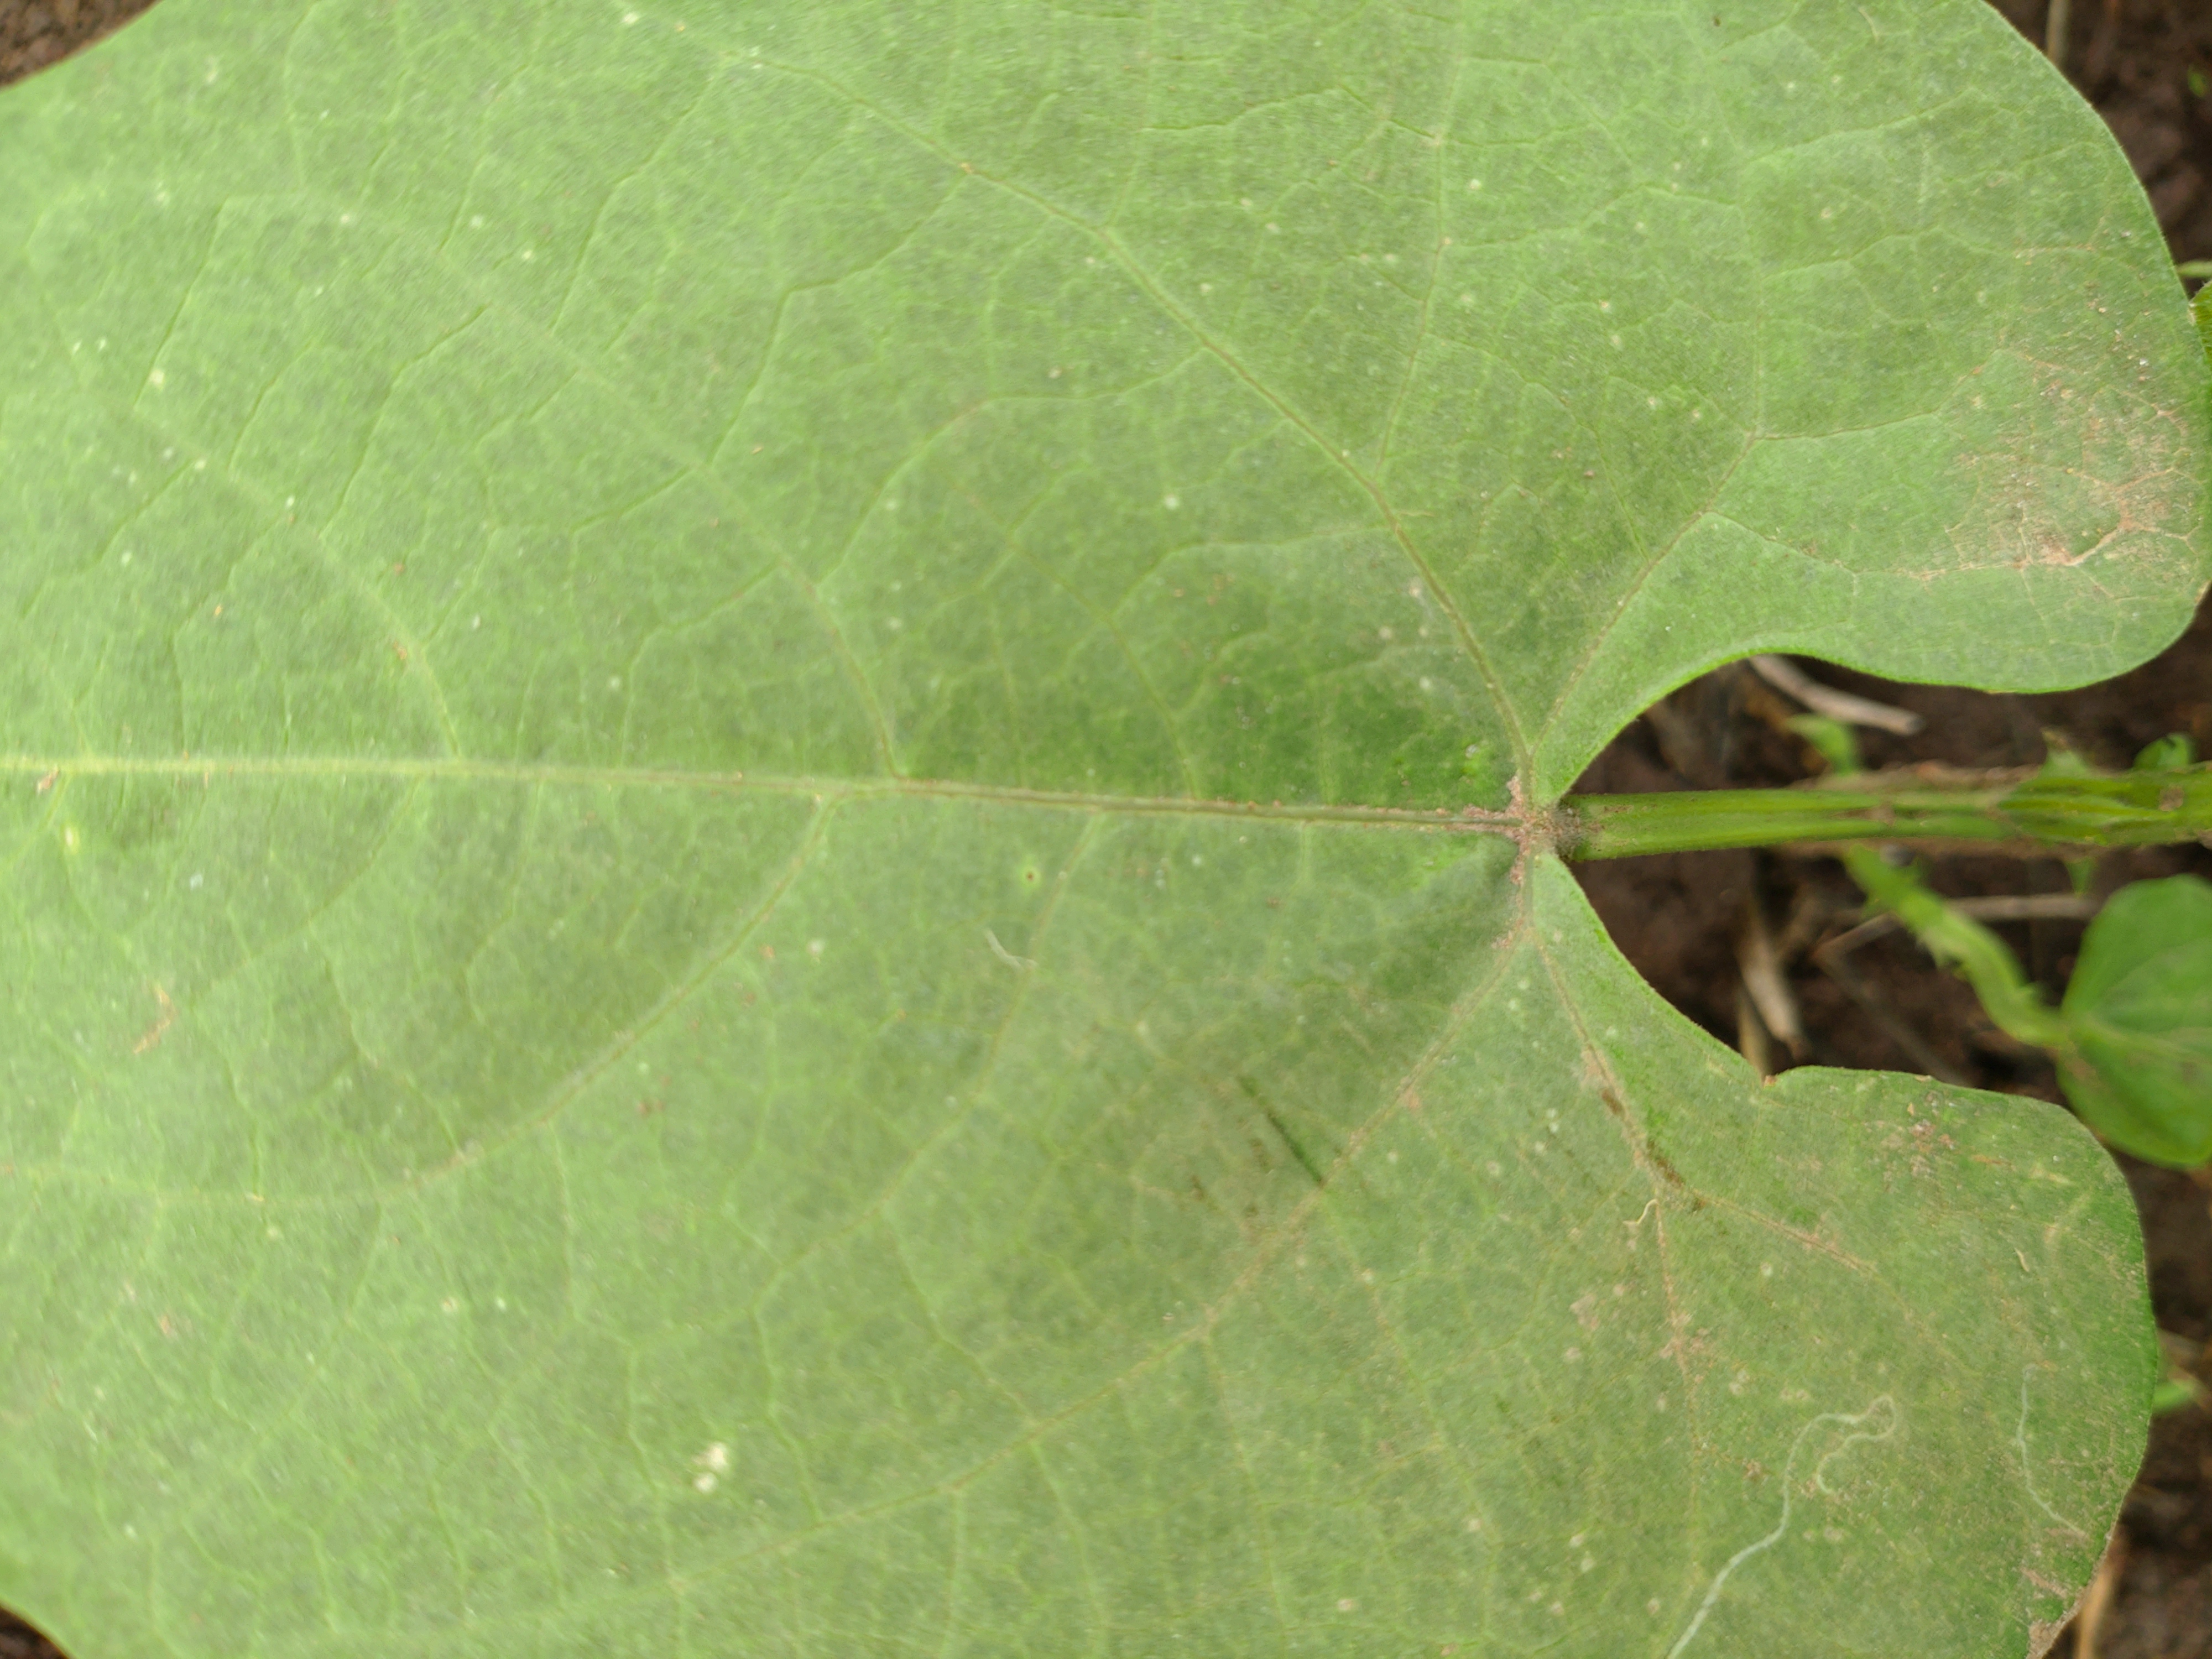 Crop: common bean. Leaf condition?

healthy
